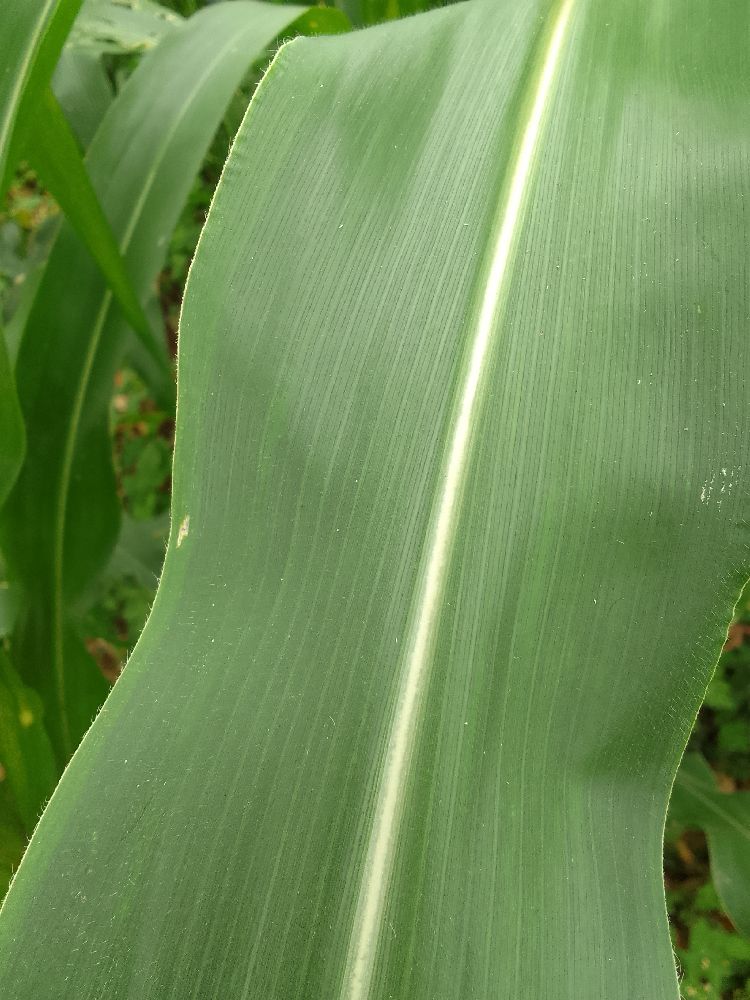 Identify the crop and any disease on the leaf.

maize, healthy
